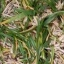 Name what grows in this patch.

grass
